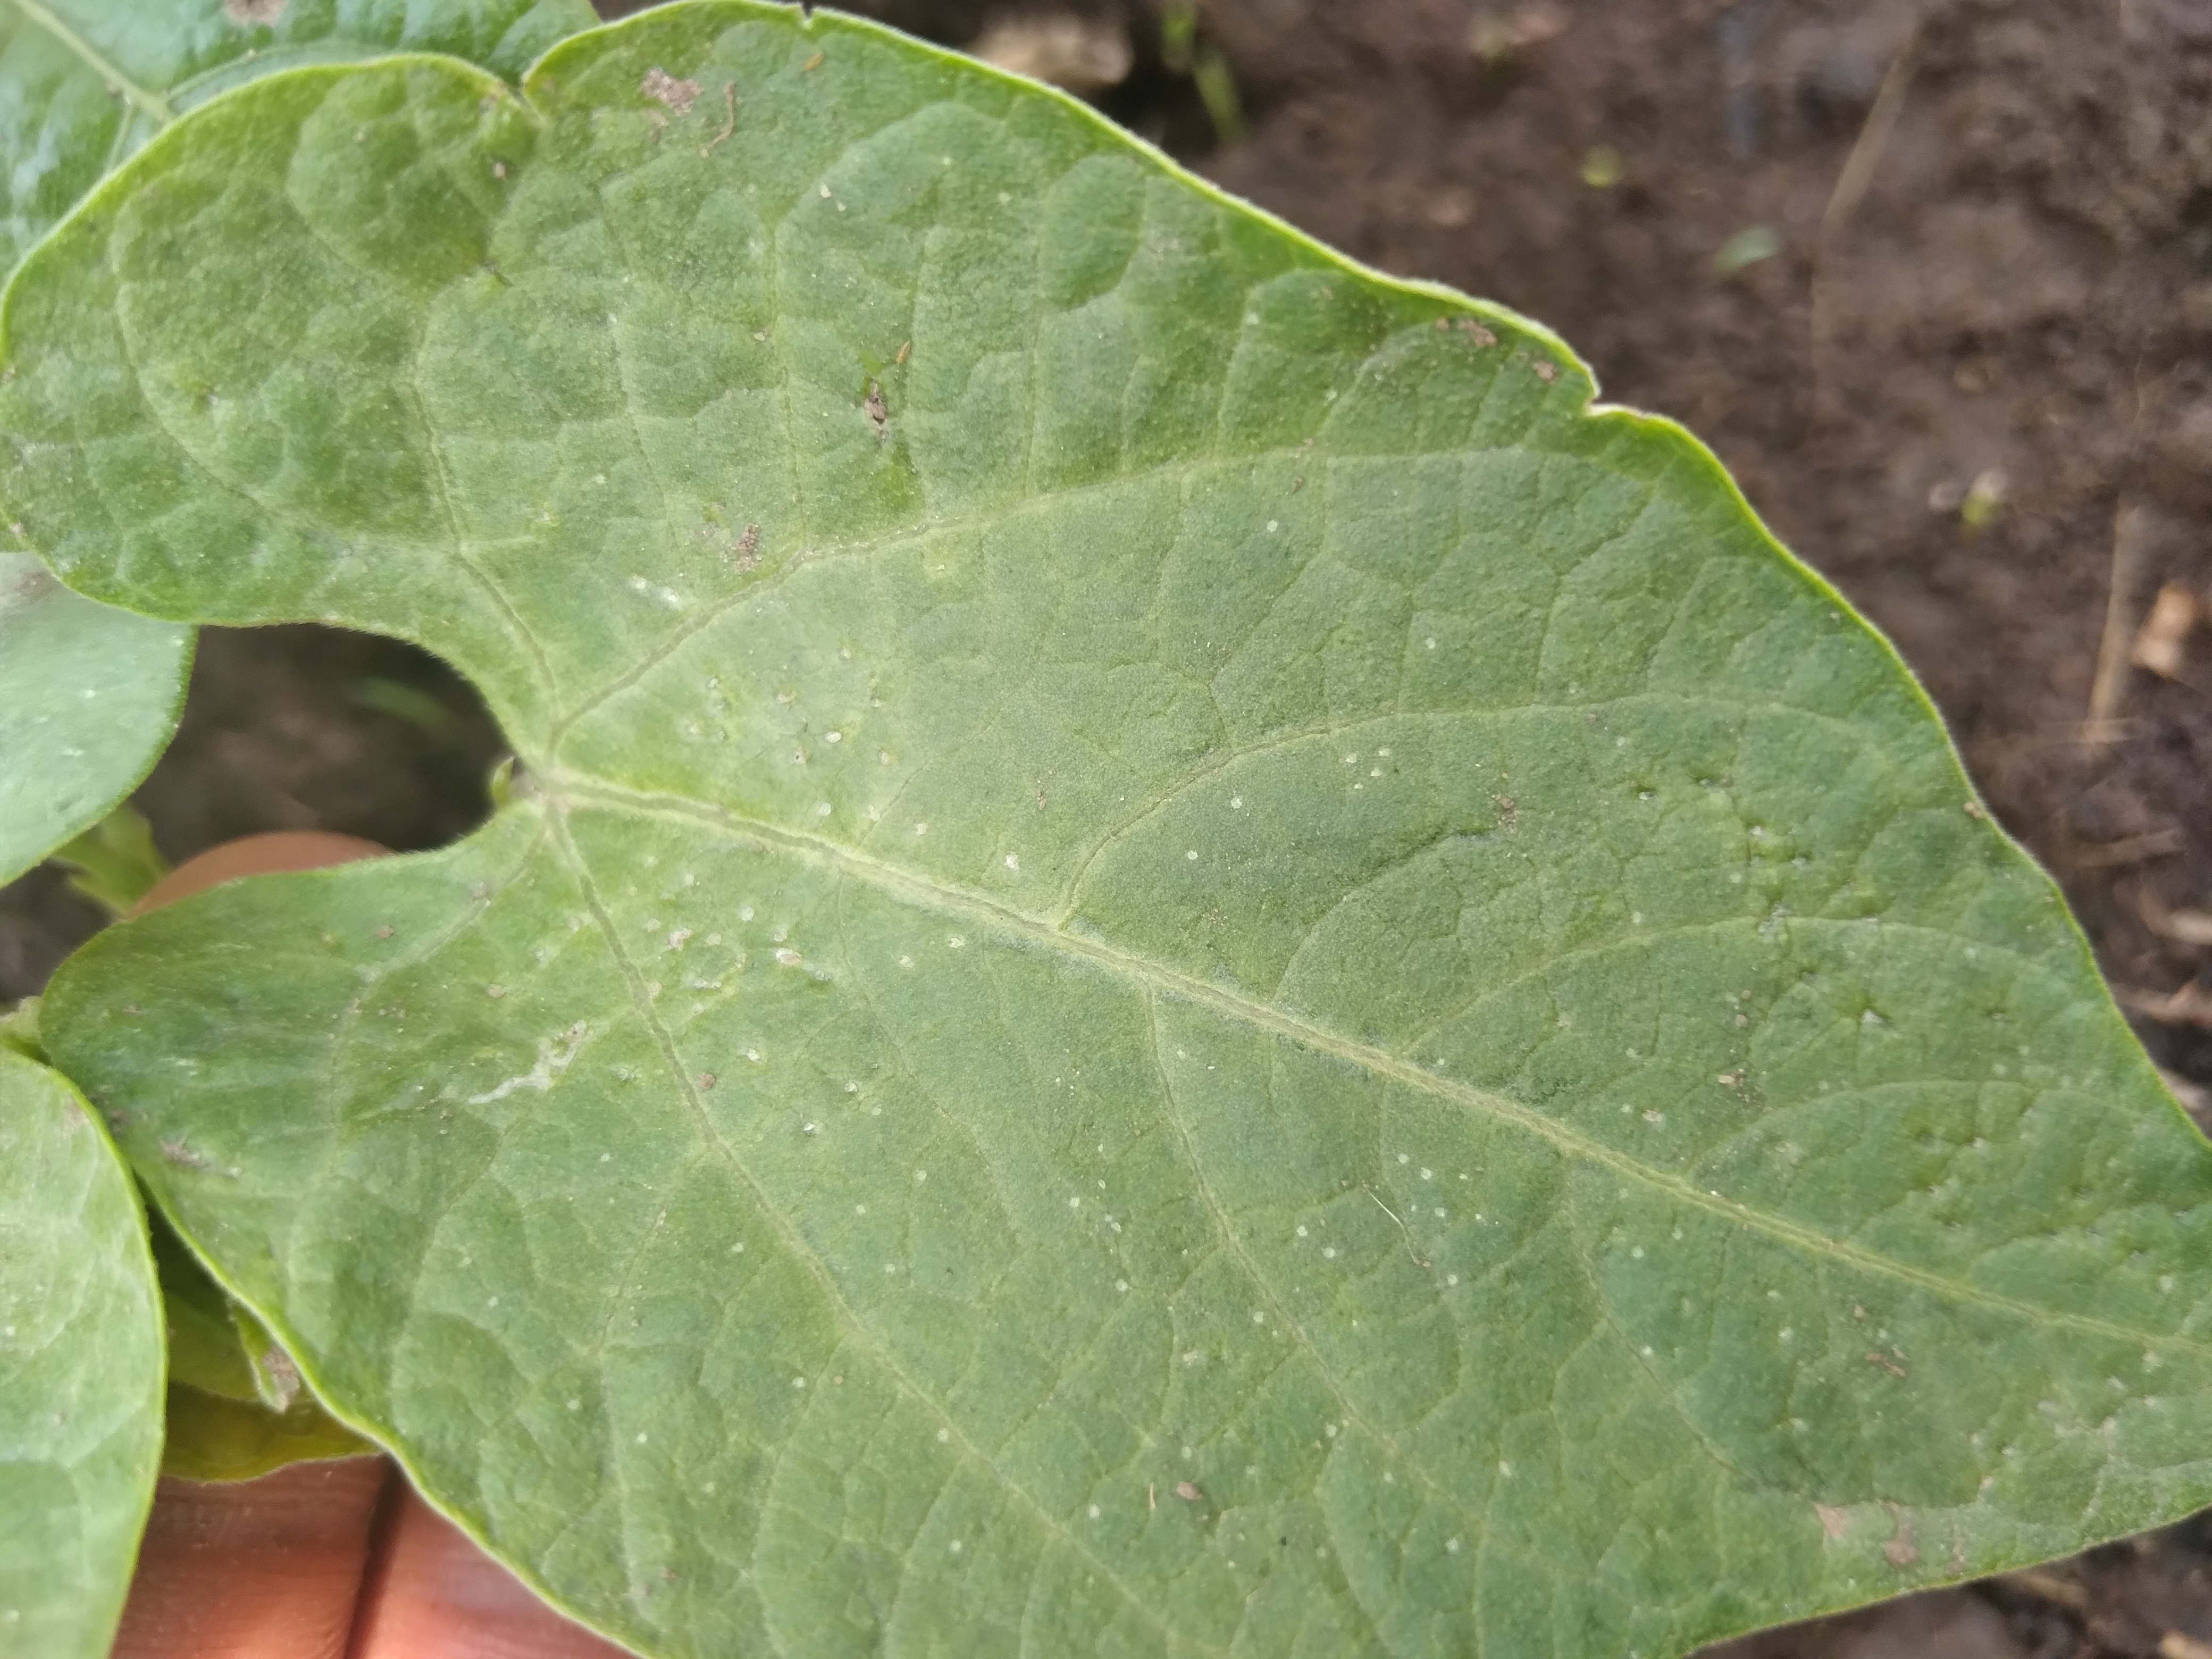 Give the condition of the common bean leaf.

healthy
